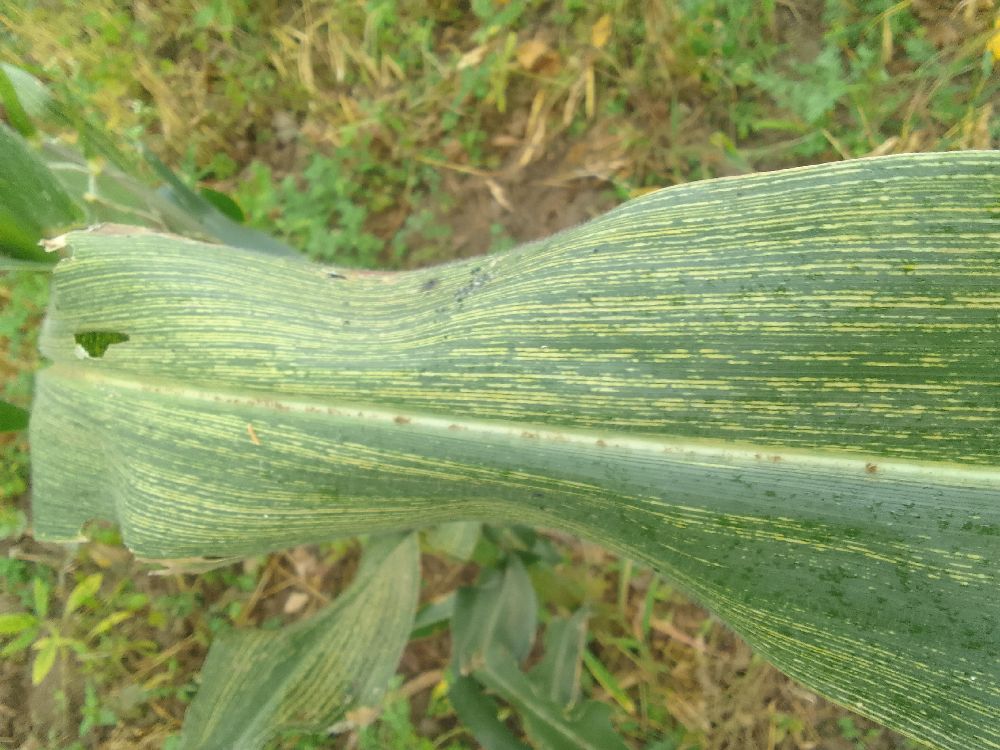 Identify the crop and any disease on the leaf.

maize, maize streak virus
